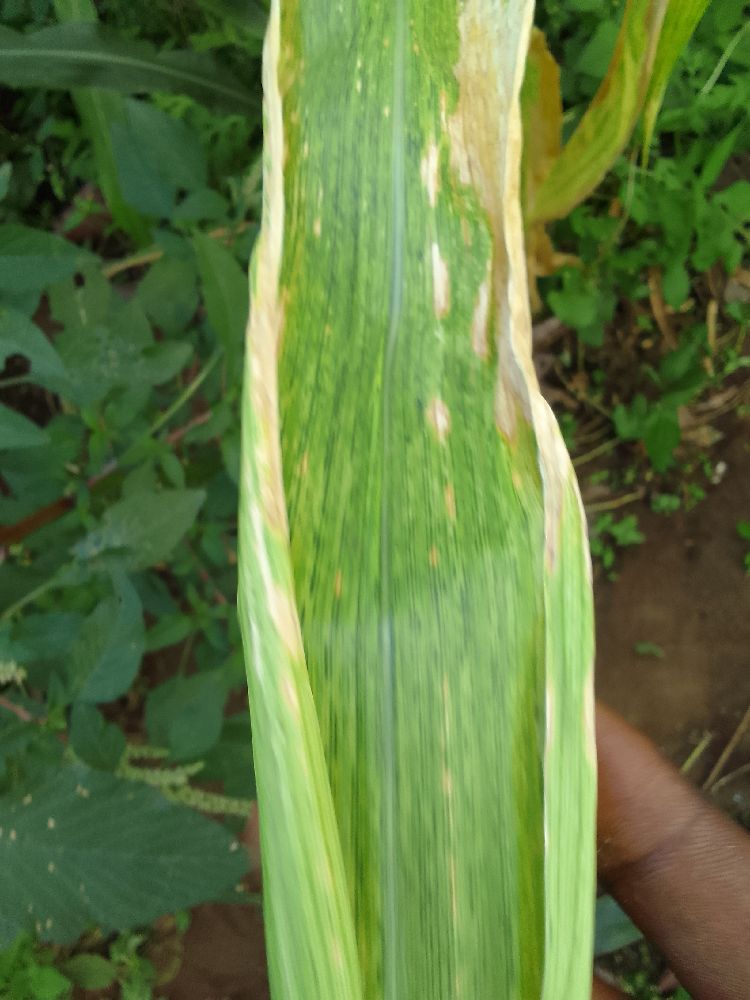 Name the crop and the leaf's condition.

maize, maize lethal necrosis
